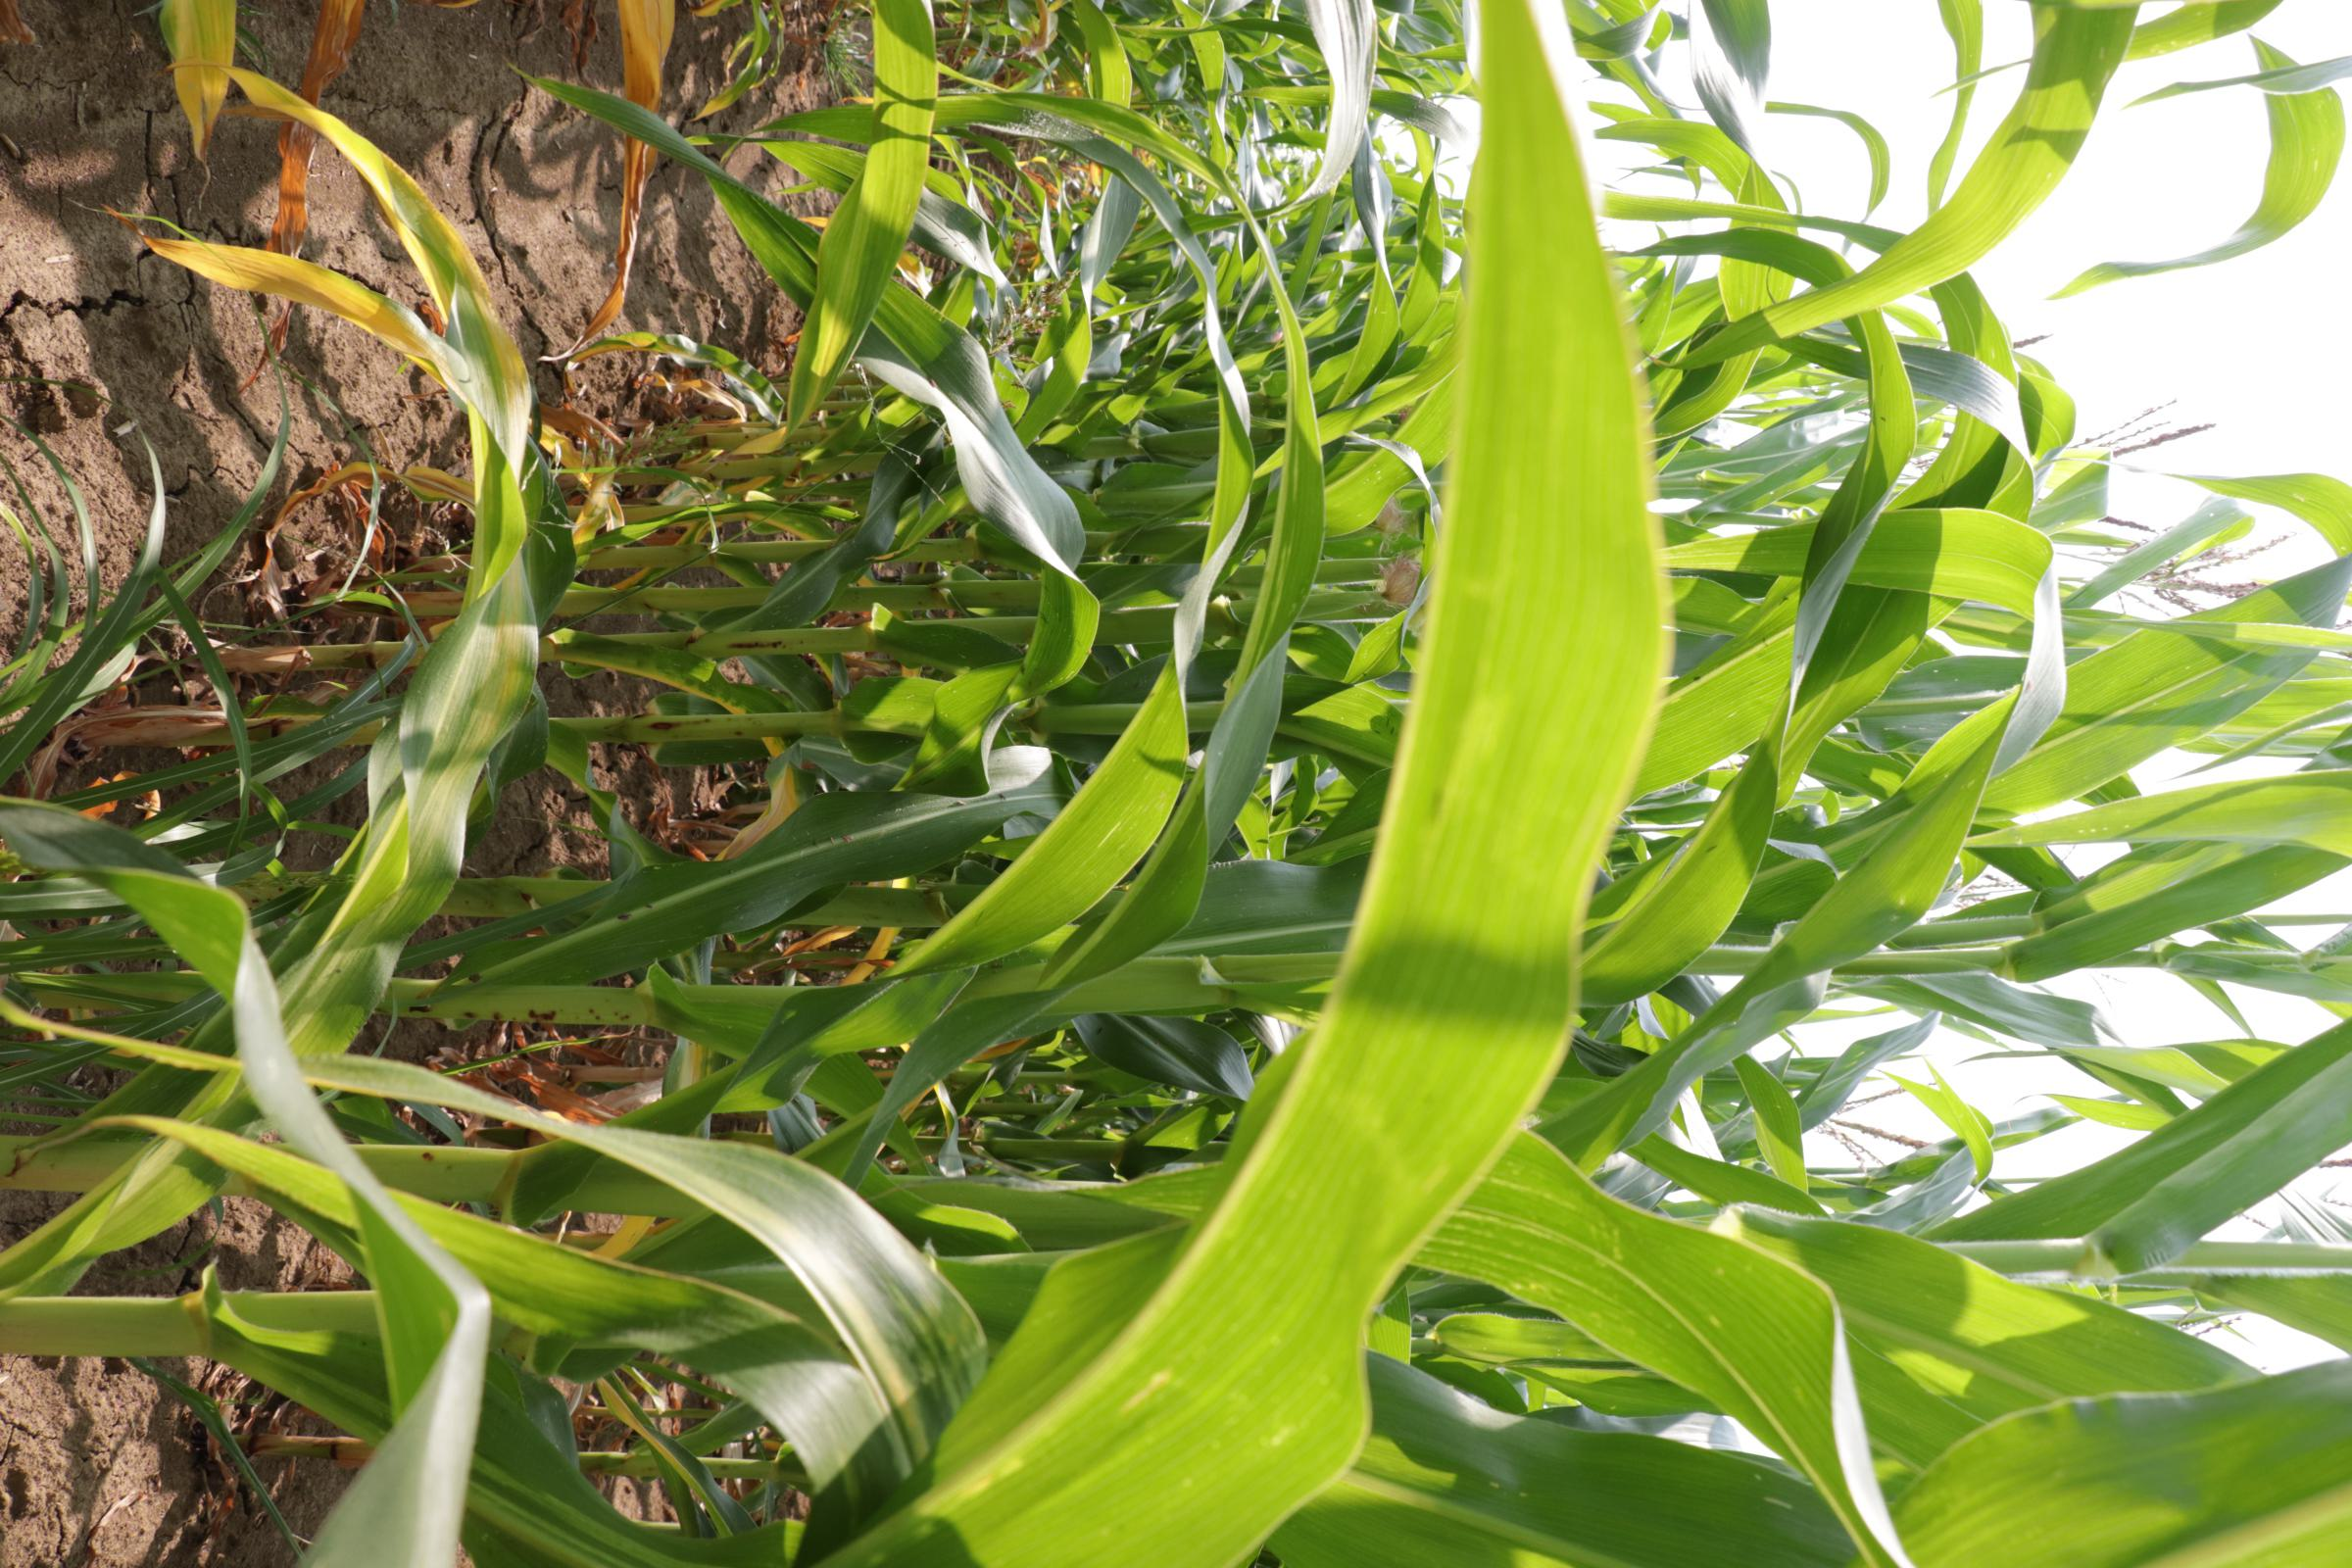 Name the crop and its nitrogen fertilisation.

maize, no added nitrogen
